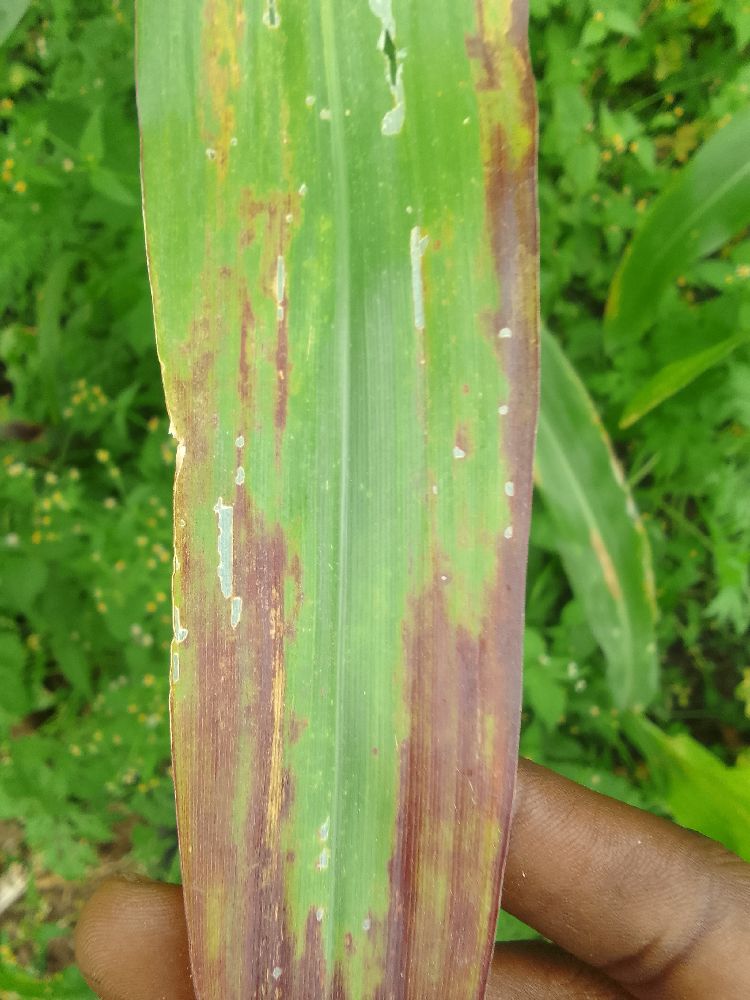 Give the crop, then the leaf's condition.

maize, maize lethal necrosis
